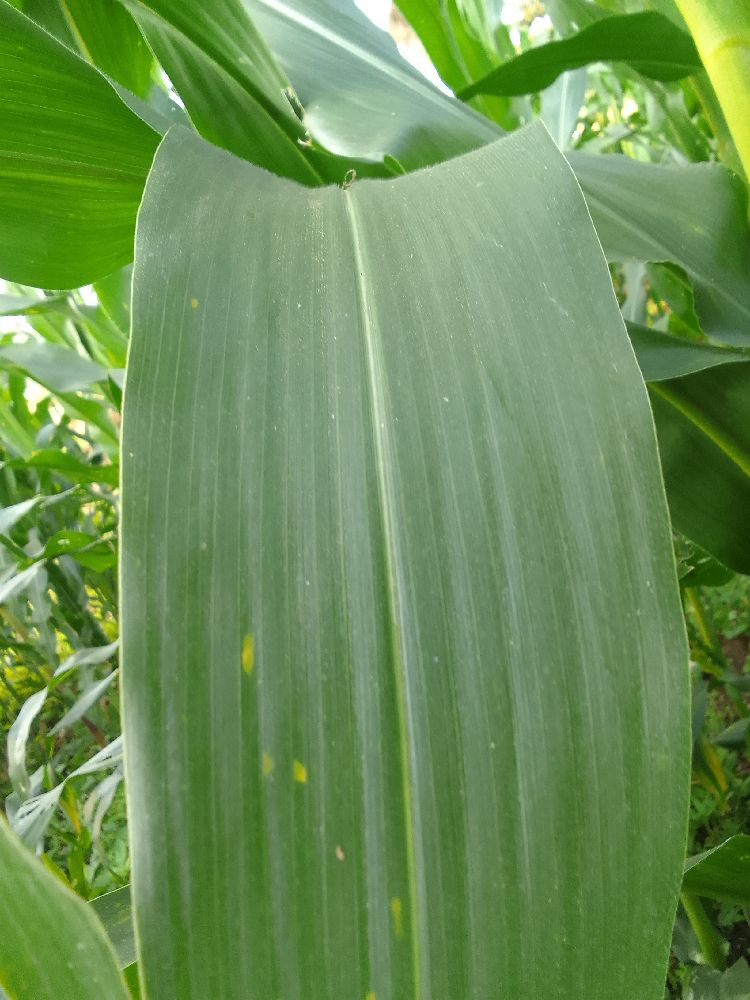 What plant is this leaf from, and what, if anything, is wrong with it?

maize, healthy
